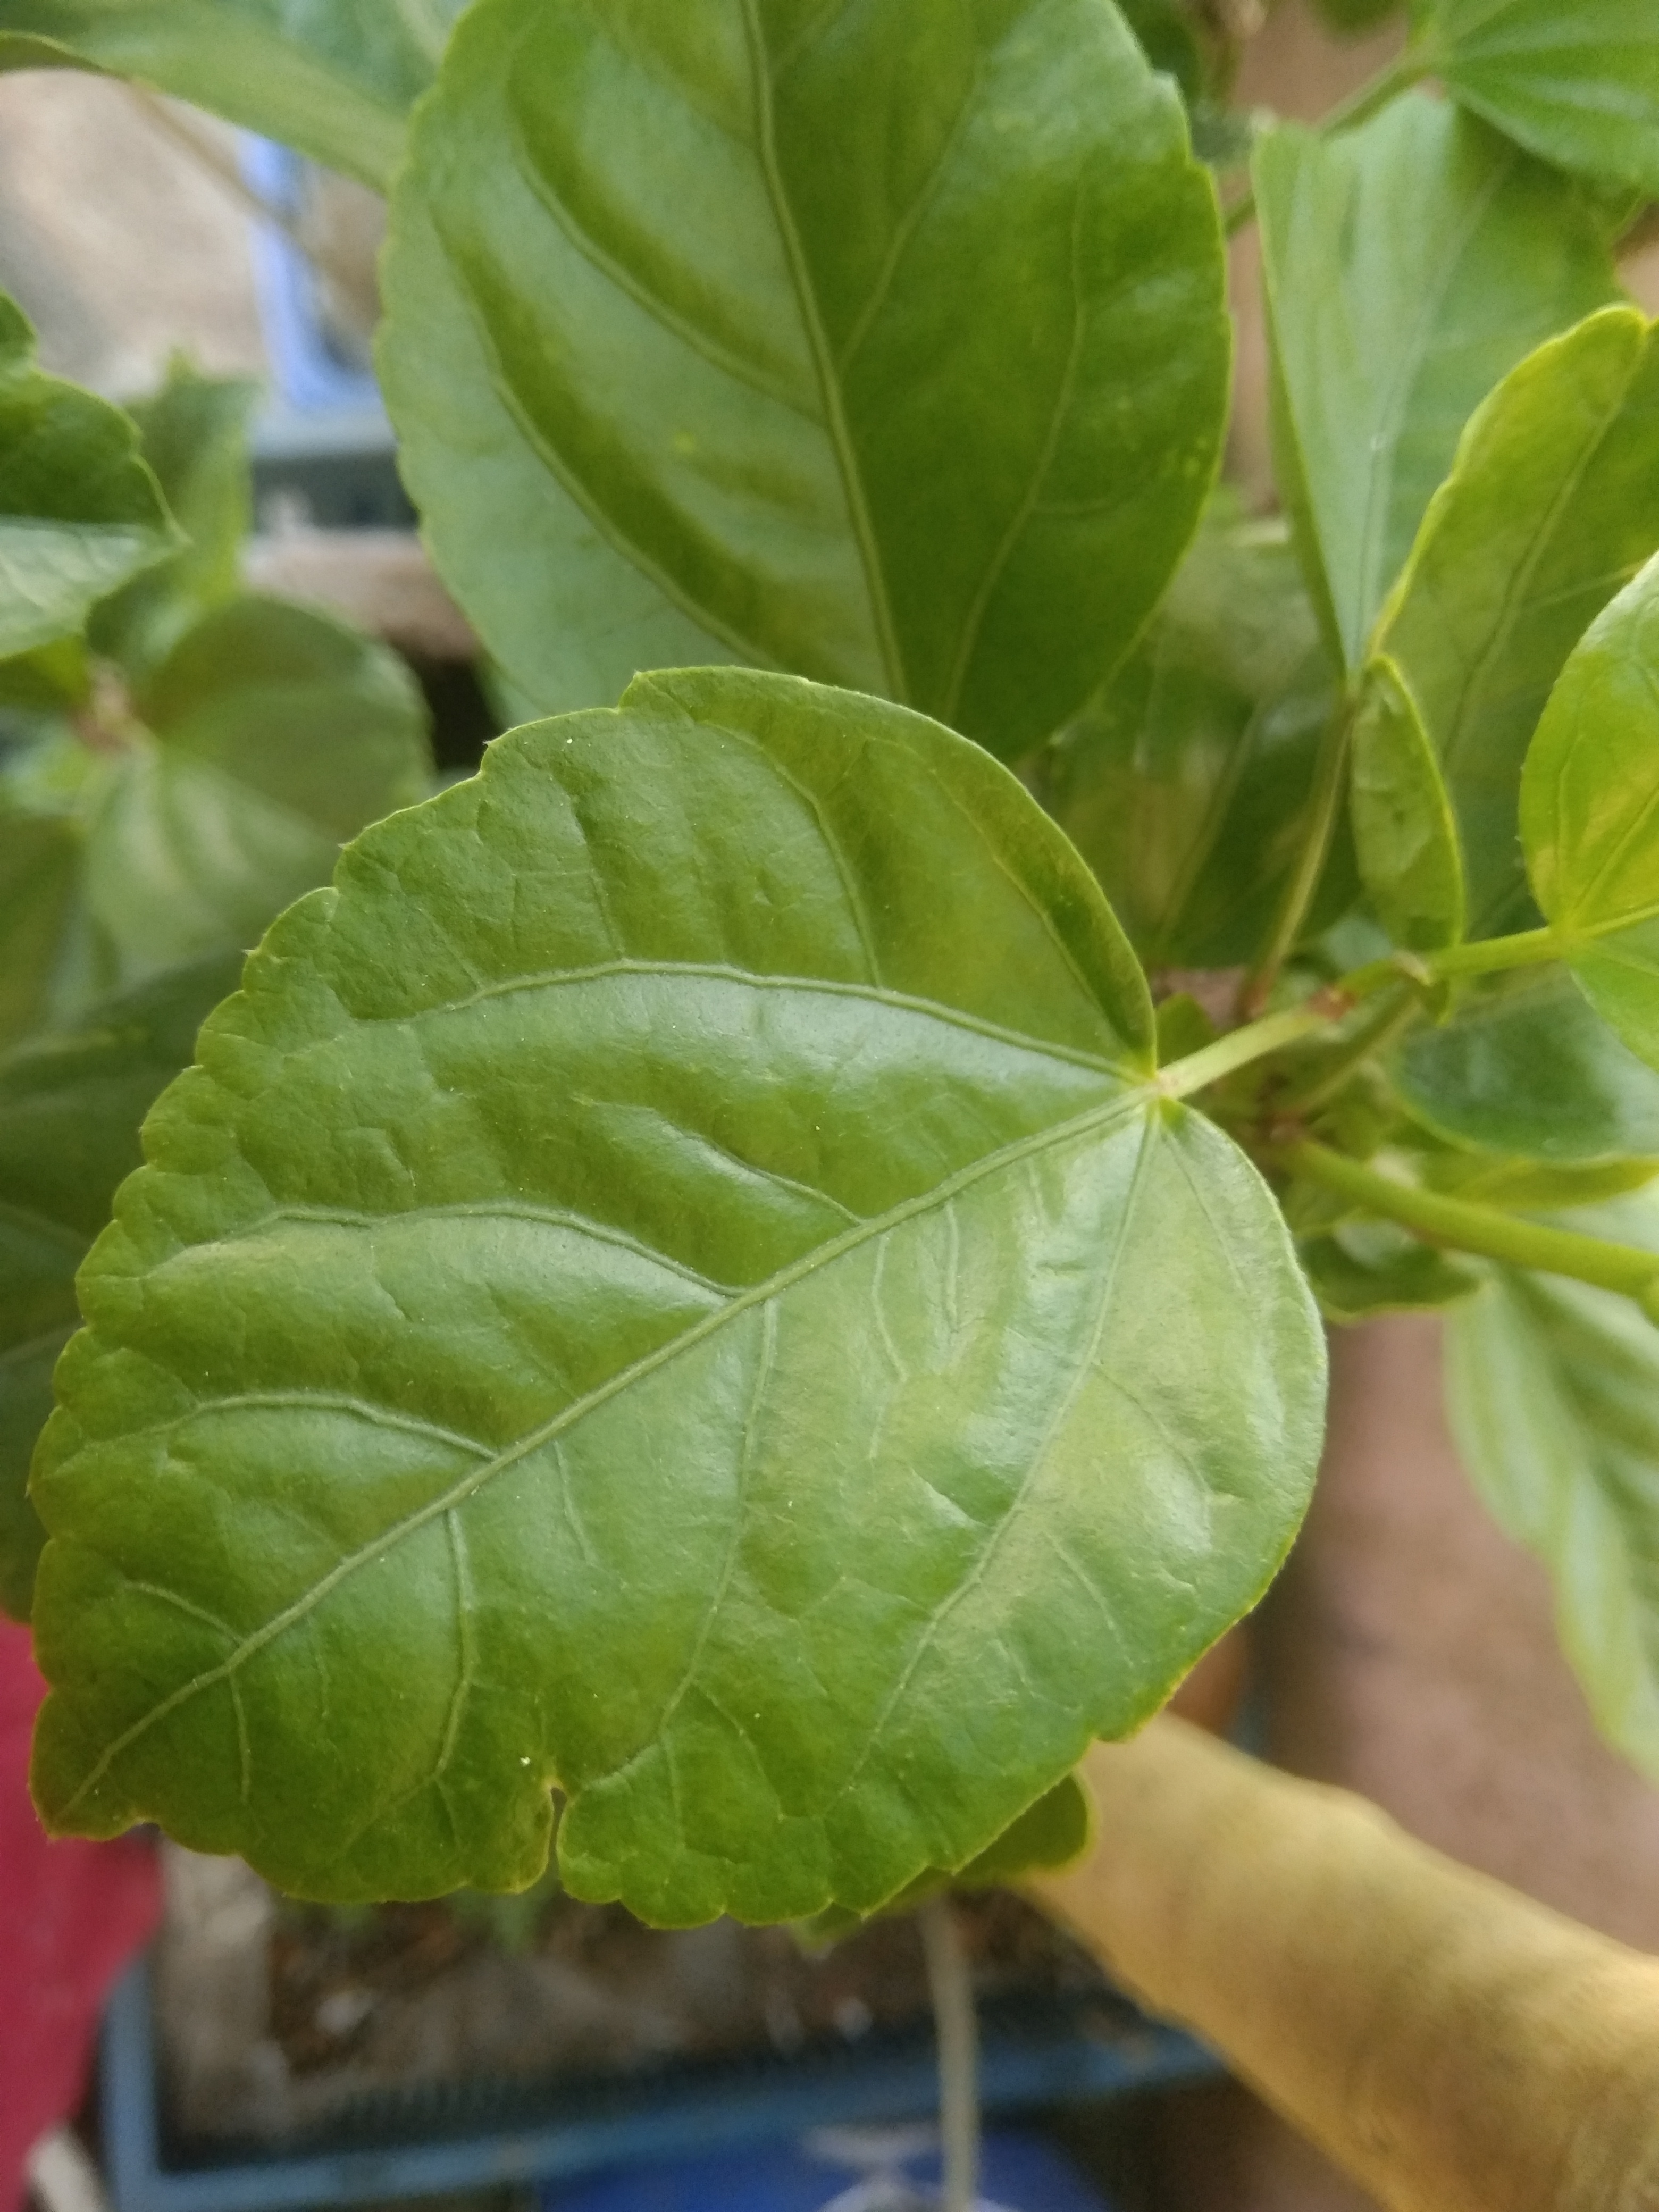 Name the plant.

hibiscus
